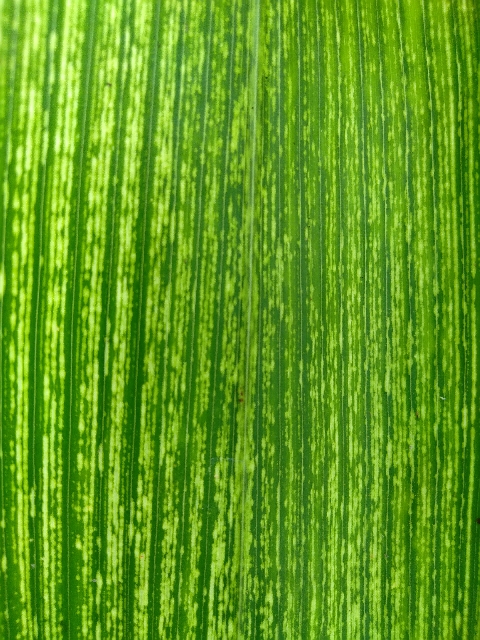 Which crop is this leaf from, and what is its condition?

maize, maize streak virus
